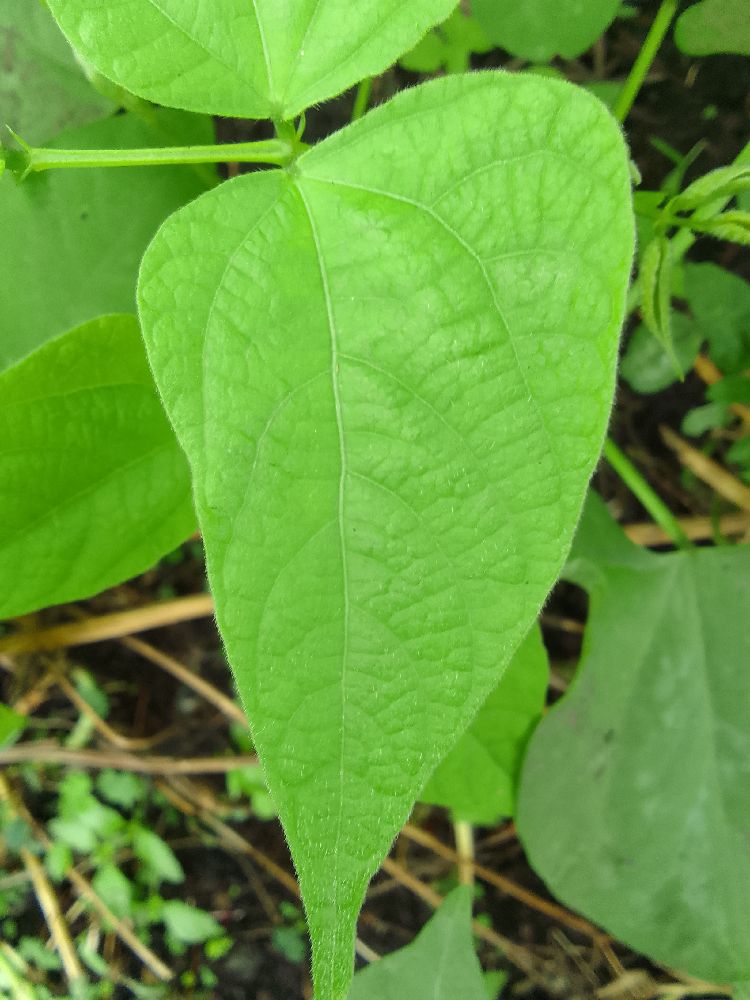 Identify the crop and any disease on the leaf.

common bean, healthy
